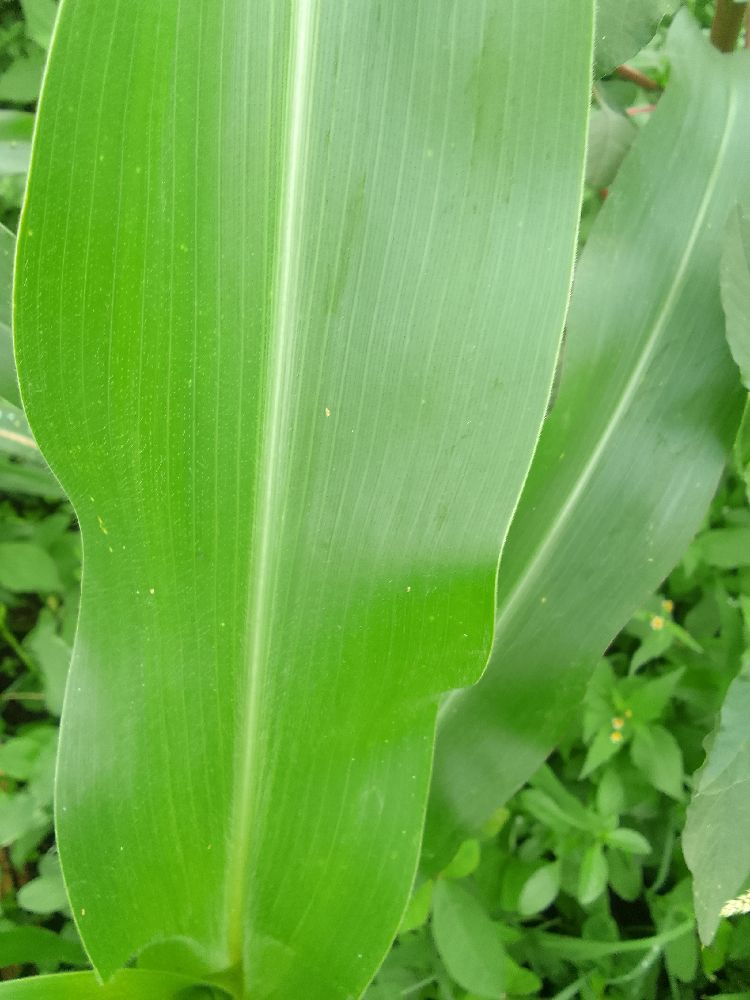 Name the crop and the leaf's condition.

maize, healthy
